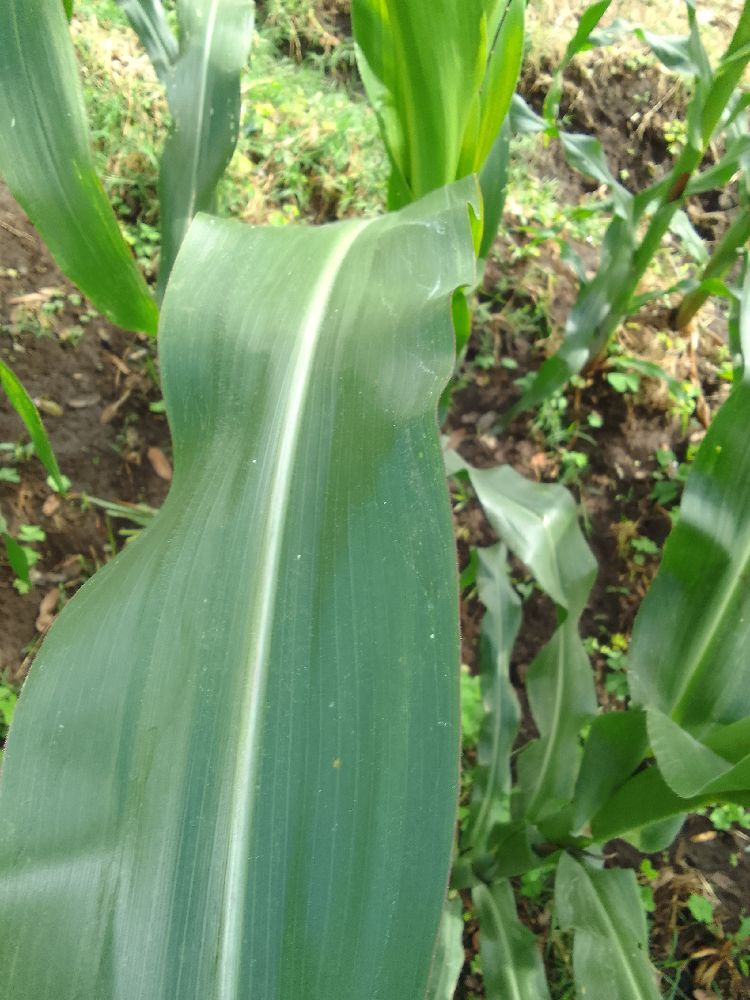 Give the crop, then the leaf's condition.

maize, healthy
